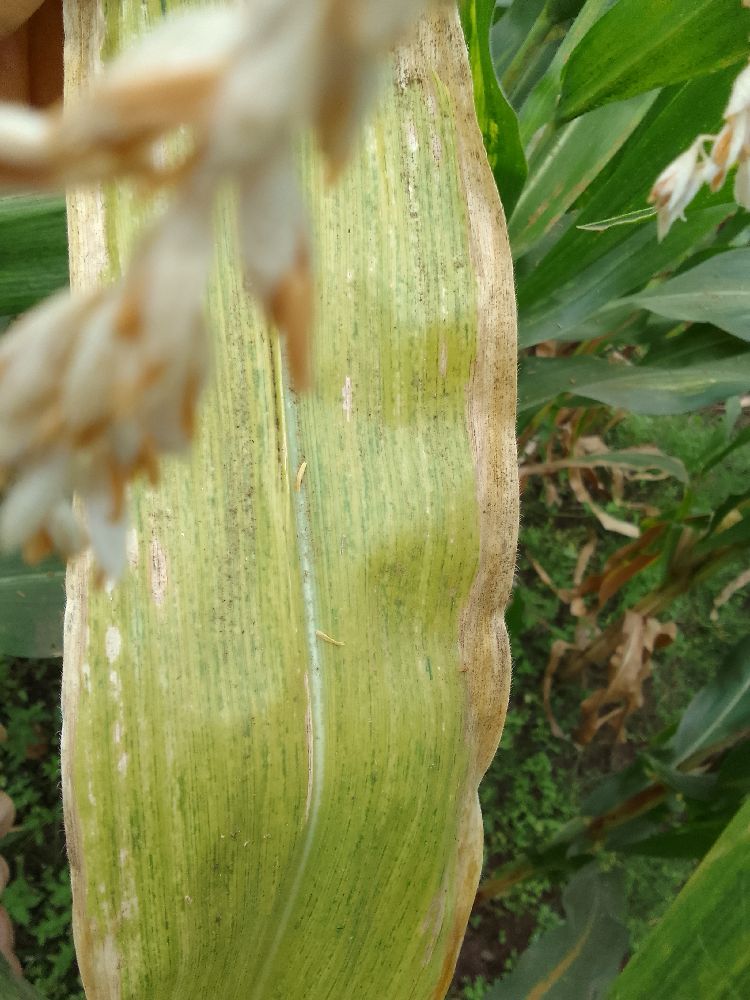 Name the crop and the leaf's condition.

maize, maize lethal necrosis
